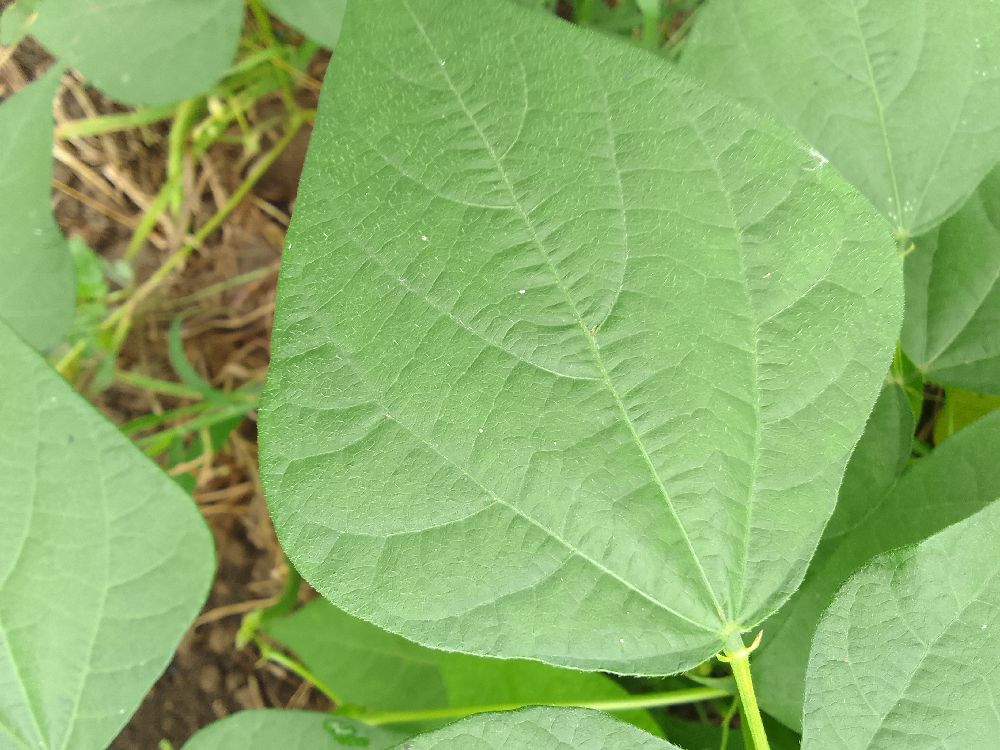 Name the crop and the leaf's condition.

common bean, healthy
